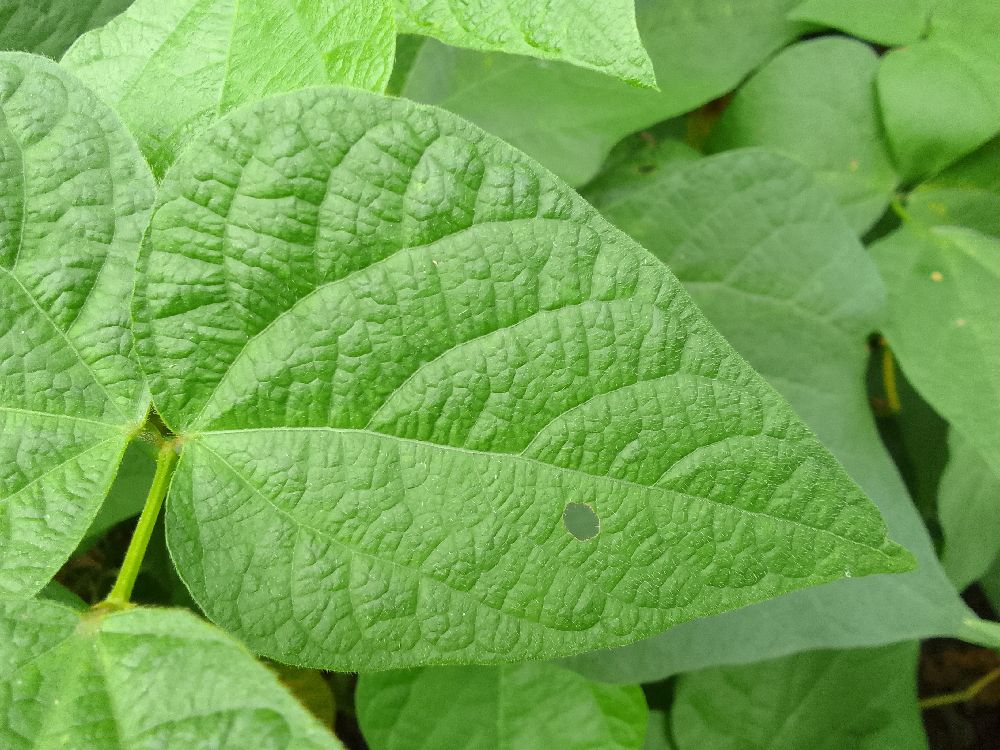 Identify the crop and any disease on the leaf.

common bean, healthy
